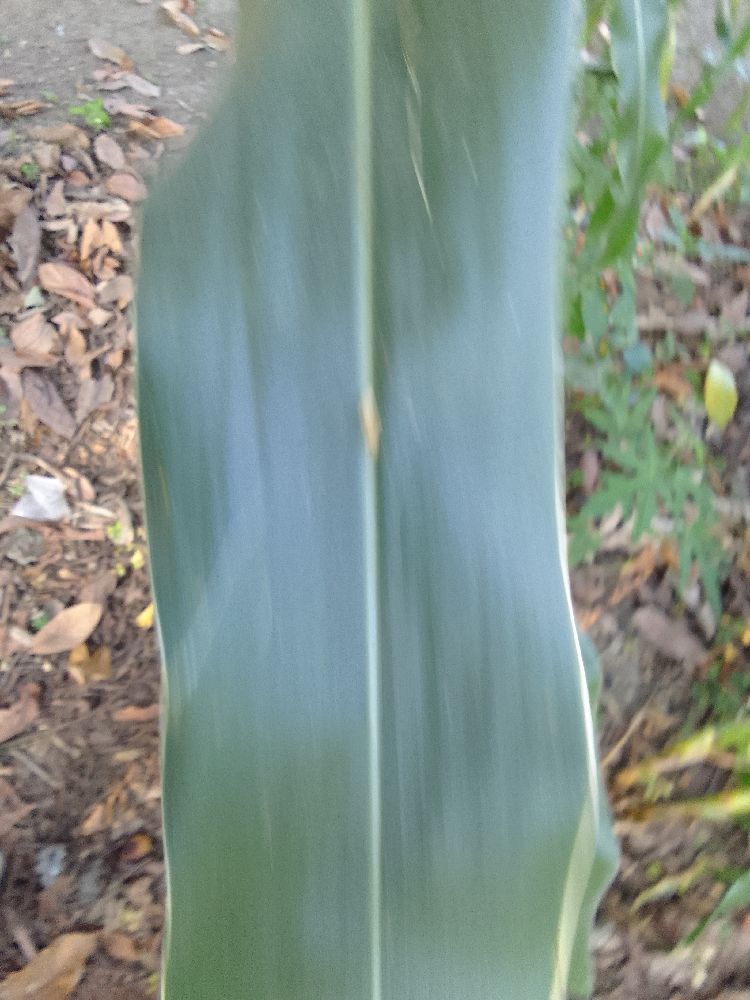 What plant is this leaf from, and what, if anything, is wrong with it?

maize, healthy
